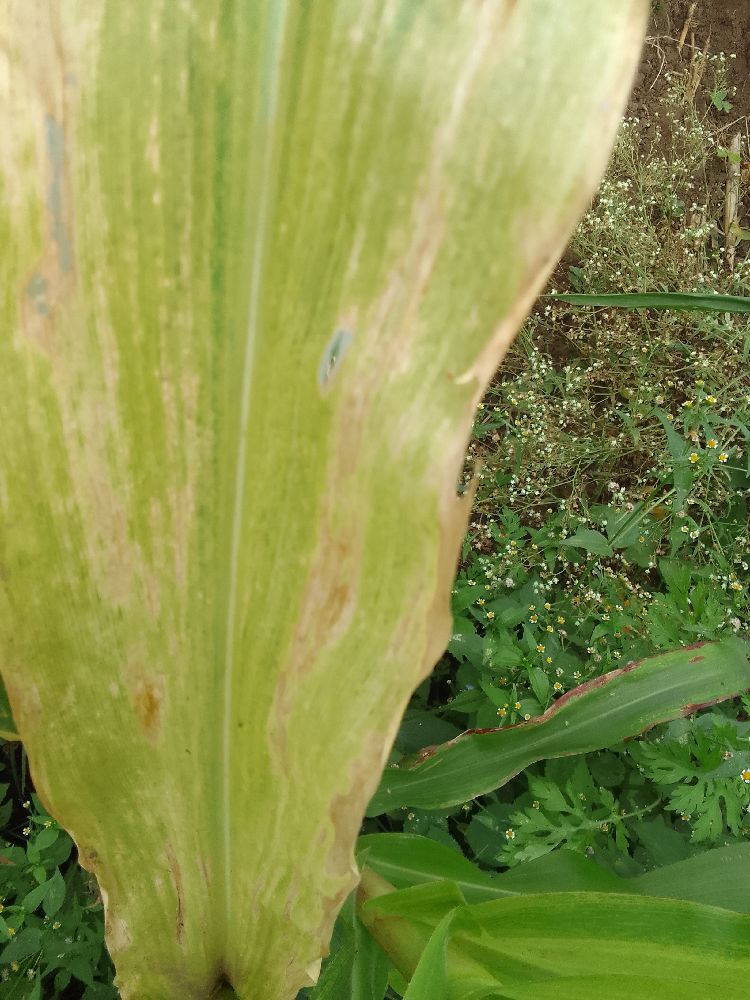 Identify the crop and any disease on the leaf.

maize, maize lethal necrosis
